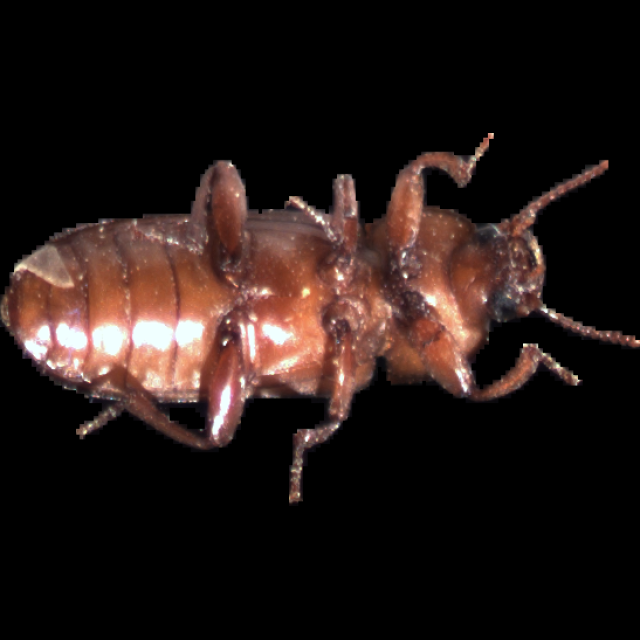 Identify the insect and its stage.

mealworm beetle
